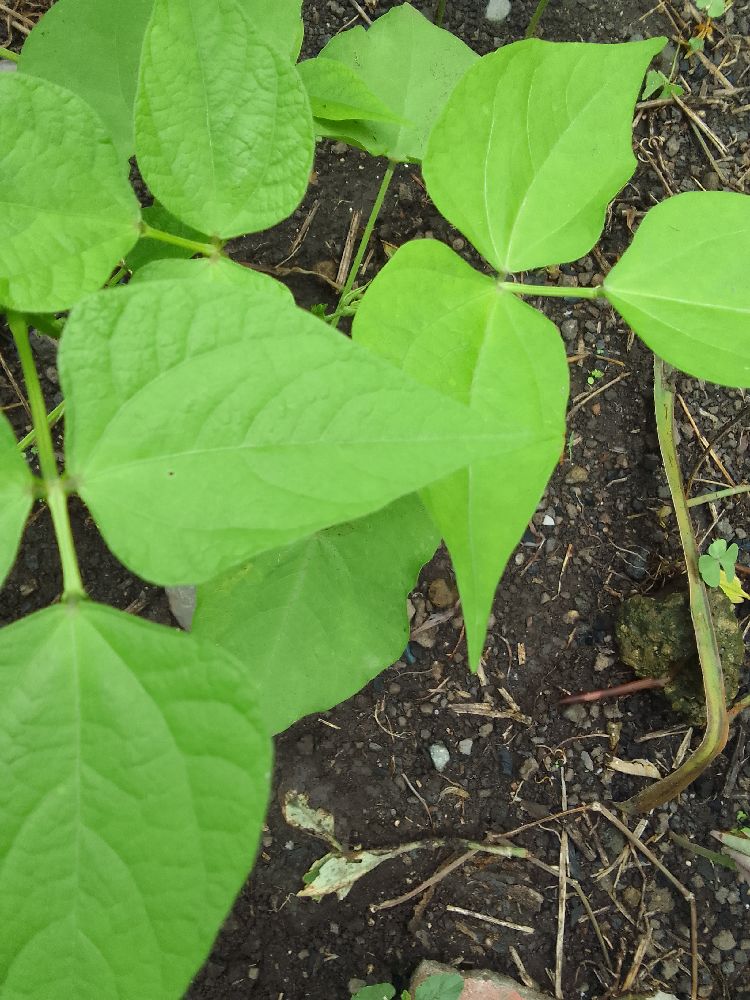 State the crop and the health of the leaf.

common bean, healthy
